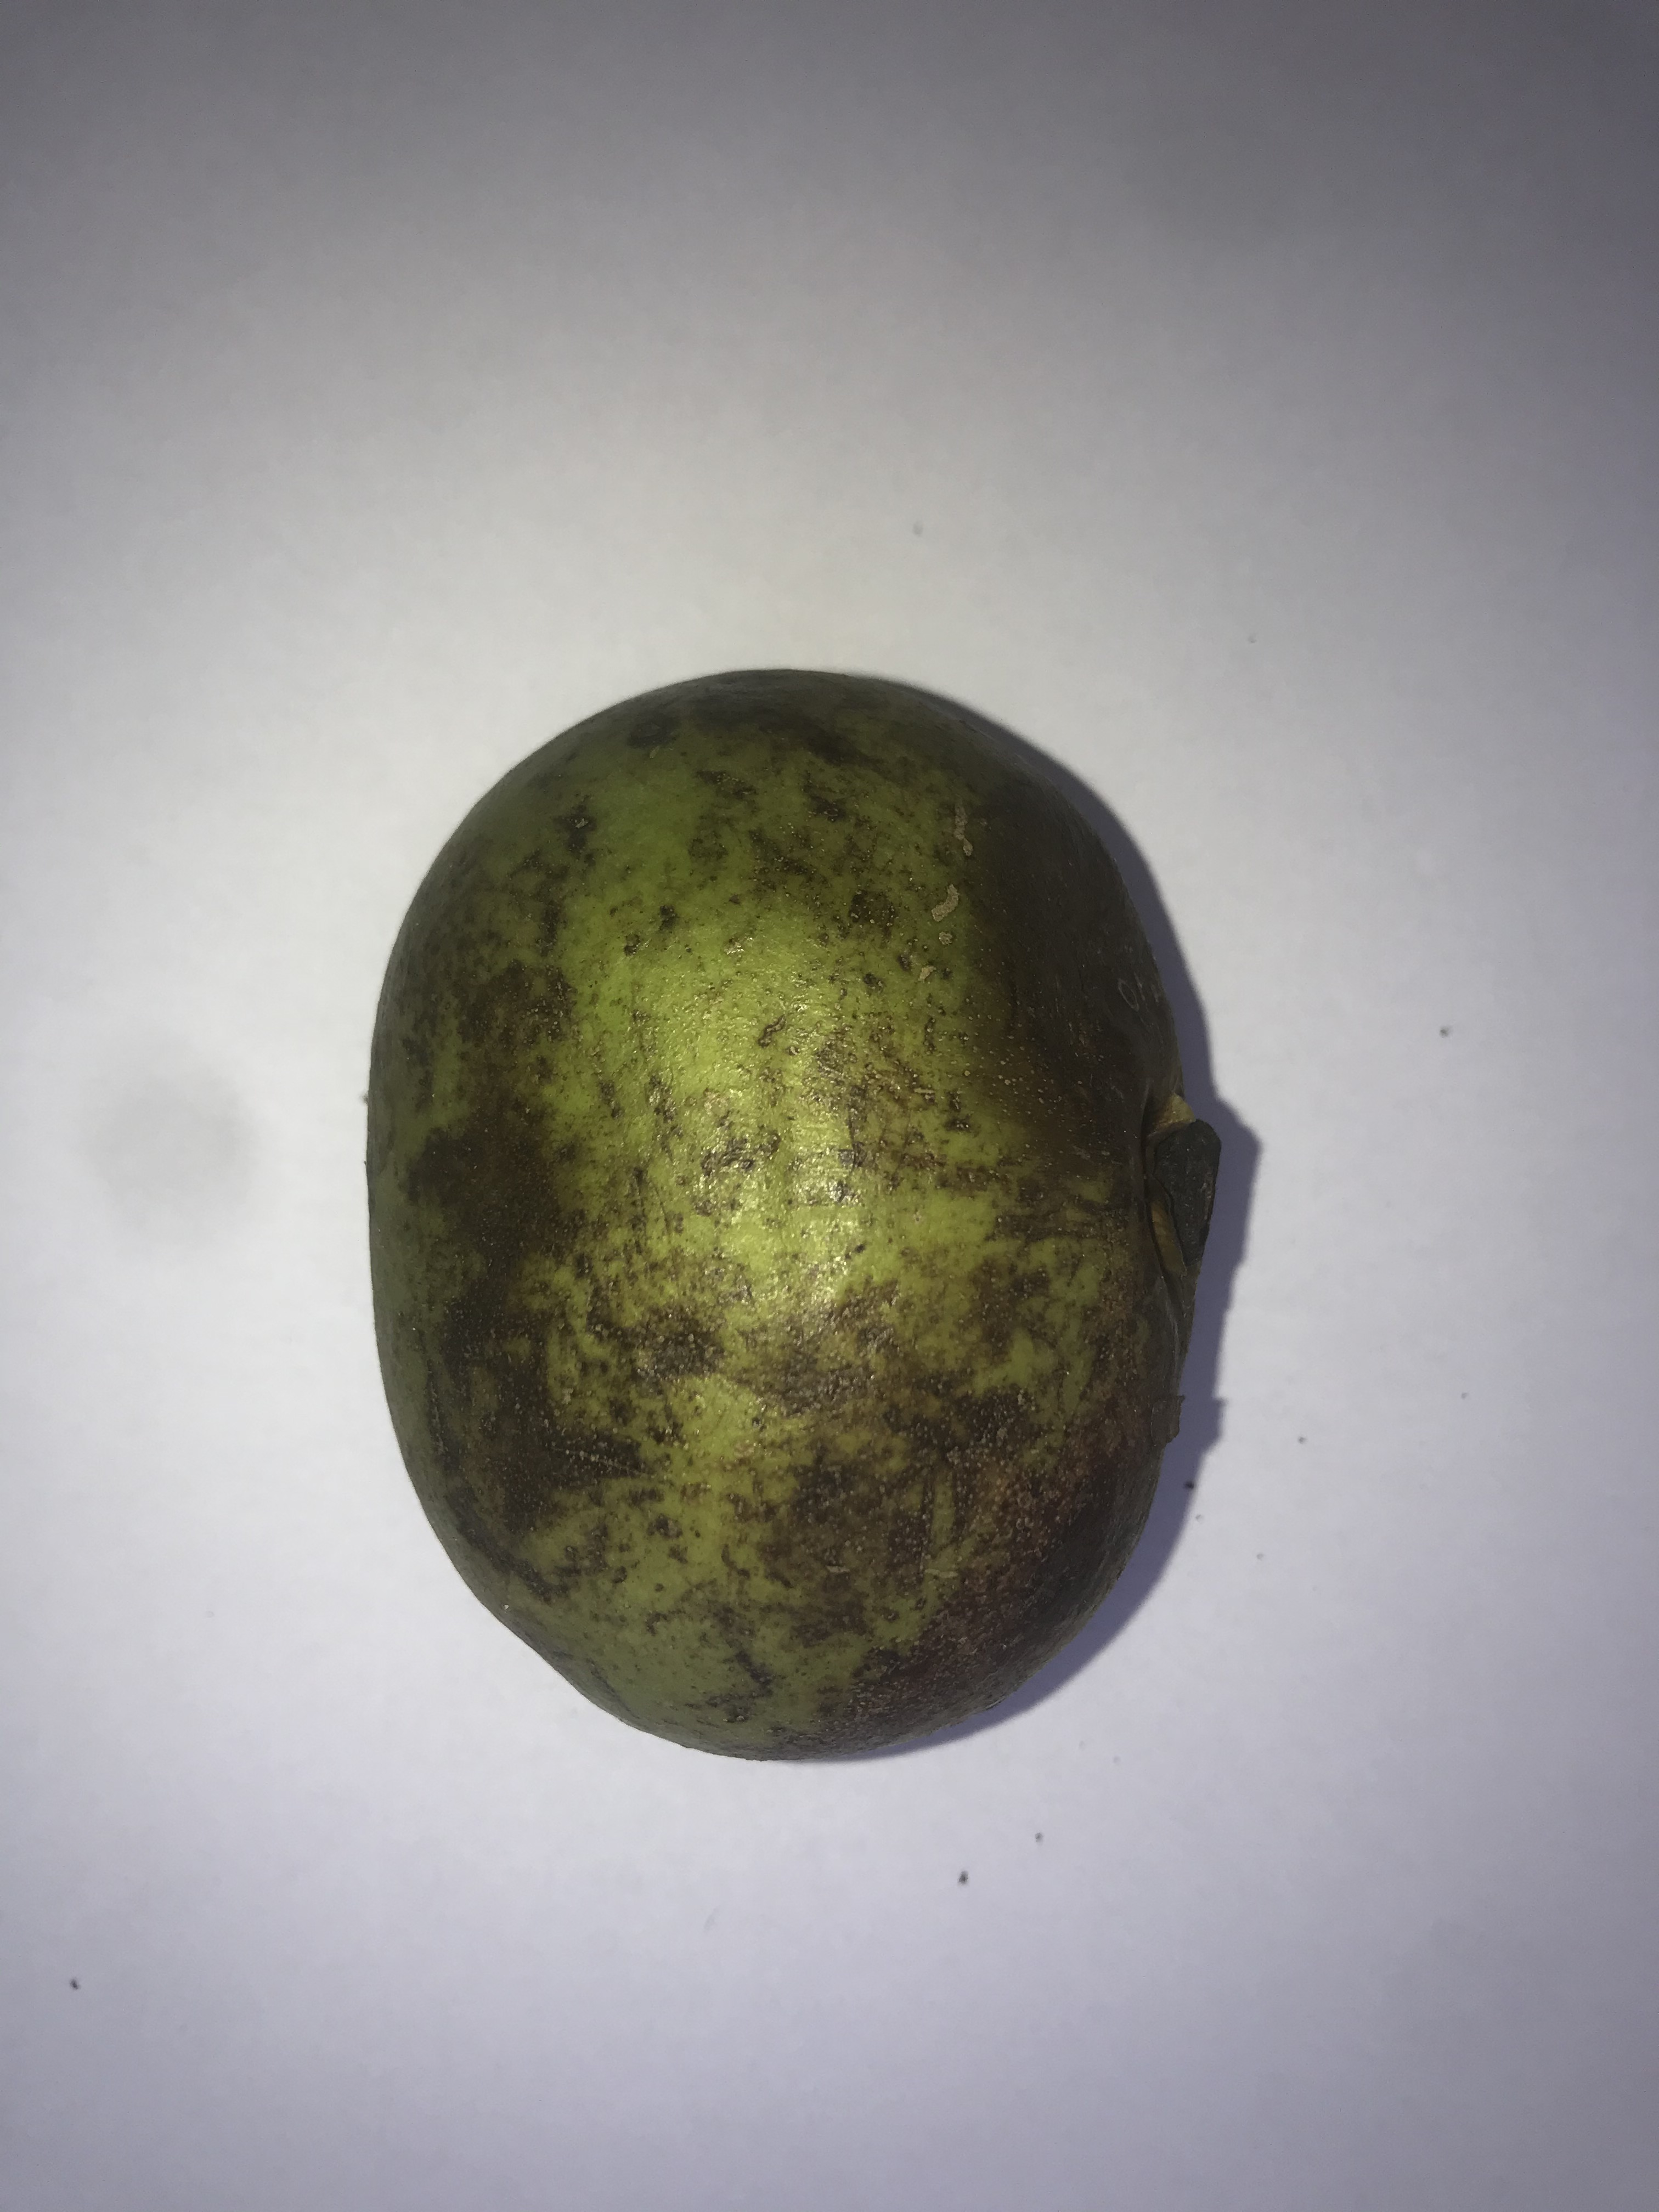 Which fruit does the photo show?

pequi
